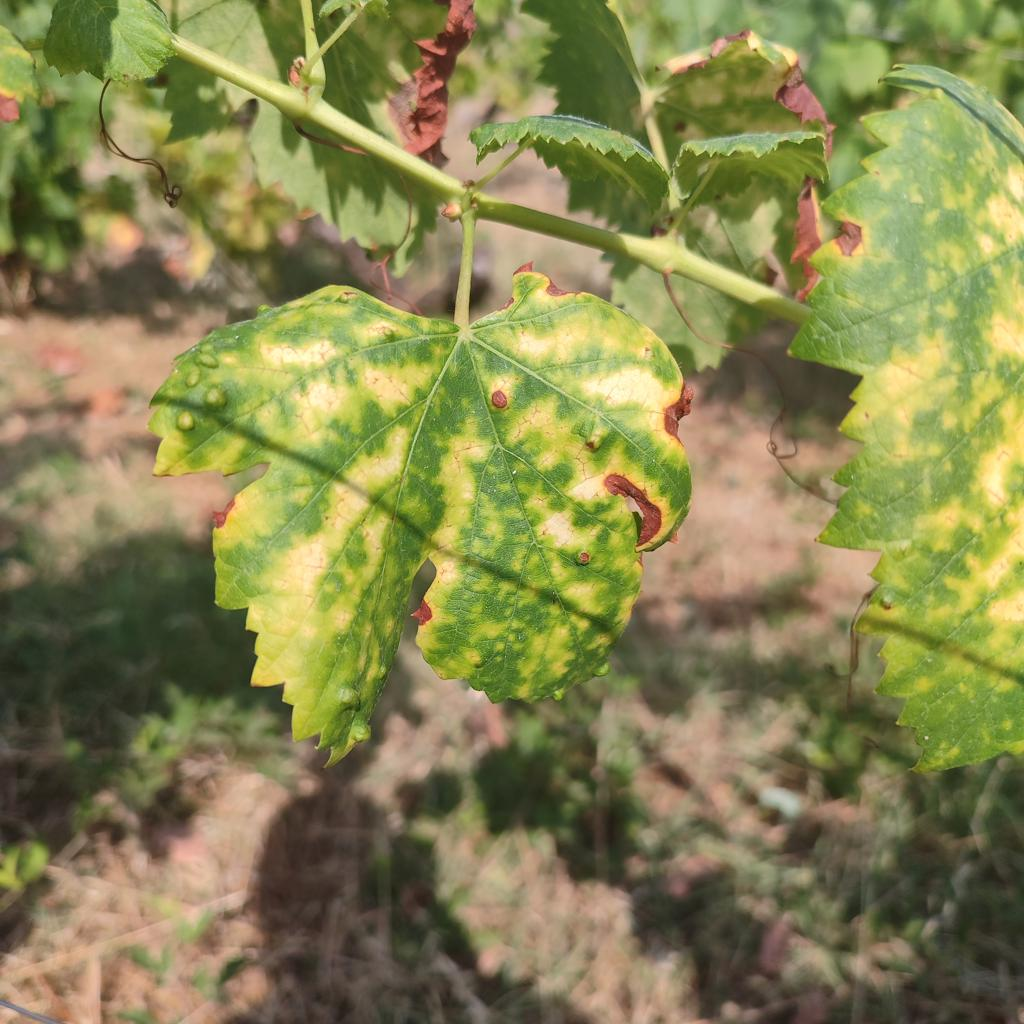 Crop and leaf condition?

grapevine, esca complex
